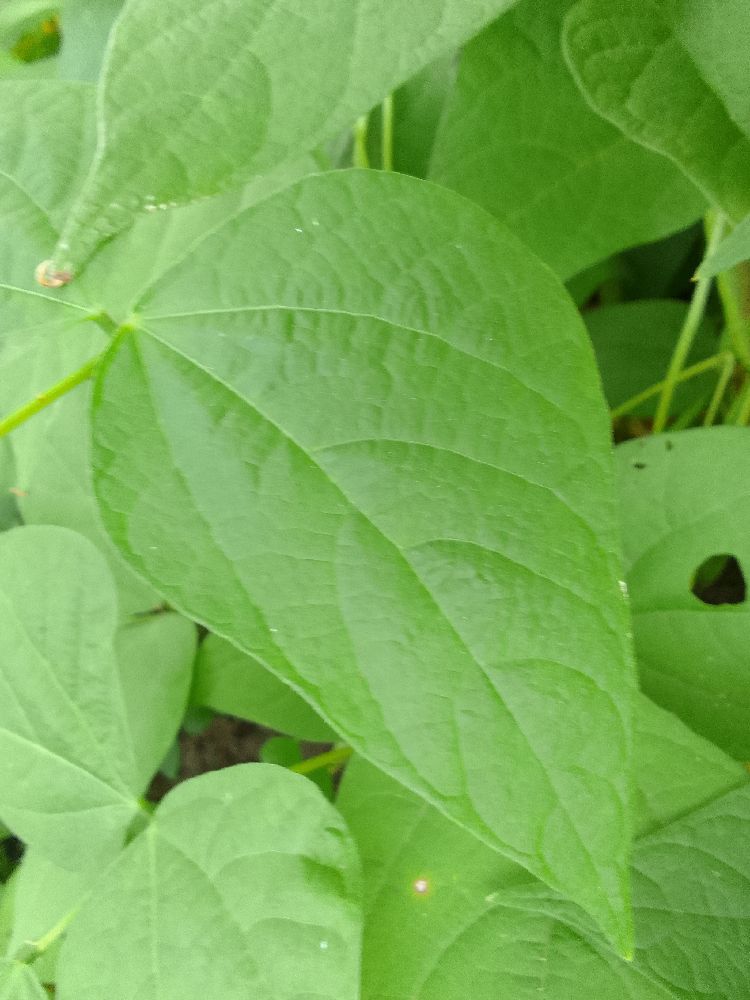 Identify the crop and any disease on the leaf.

common bean, healthy
